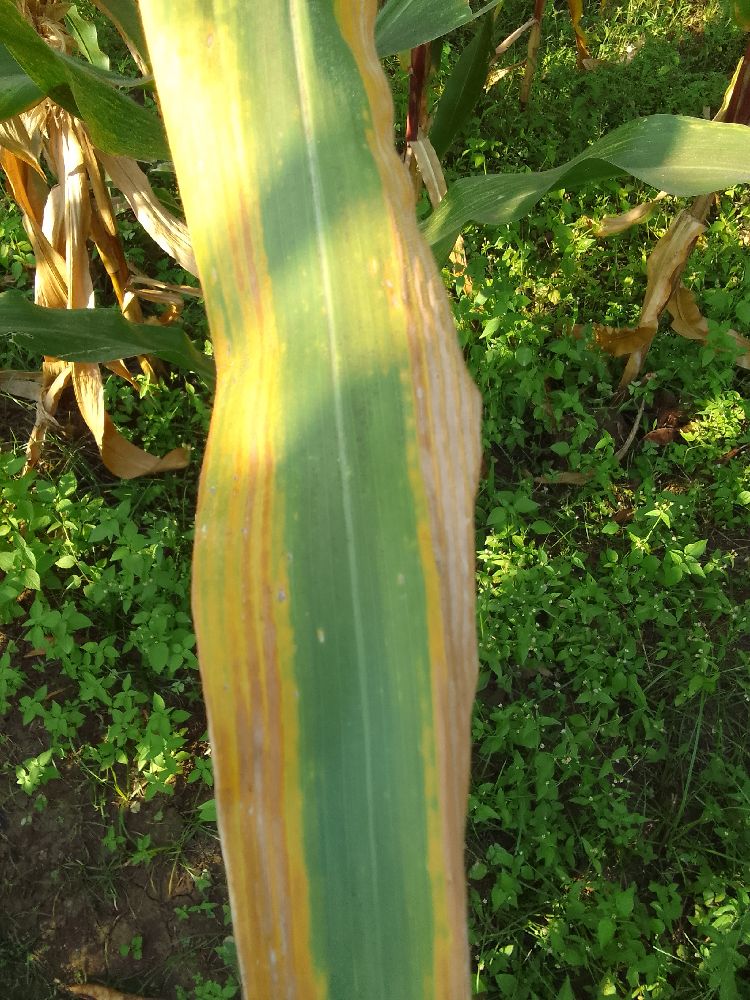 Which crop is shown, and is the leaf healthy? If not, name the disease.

maize, maize lethal necrosis
